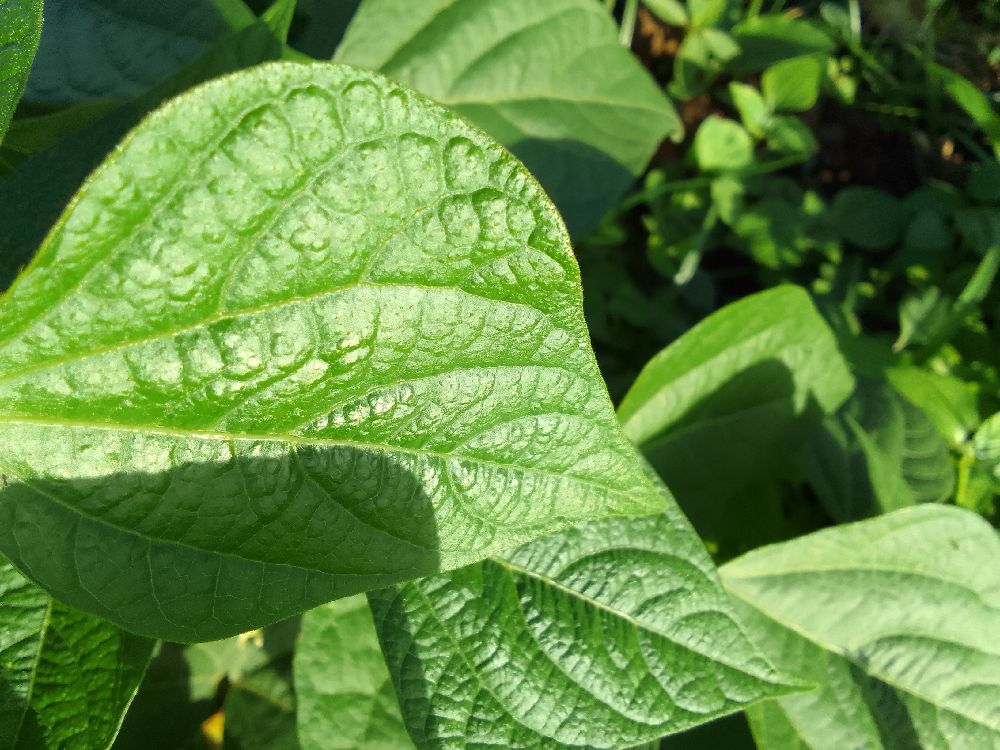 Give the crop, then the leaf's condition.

common bean, healthy
